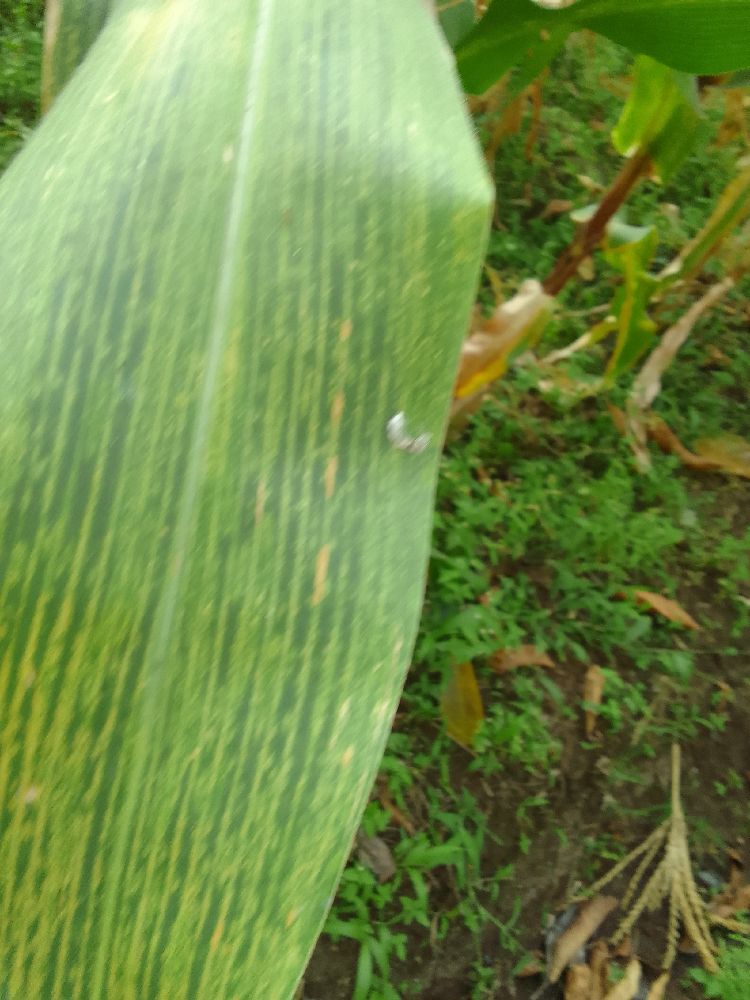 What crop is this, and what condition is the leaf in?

maize, maize lethal necrosis
